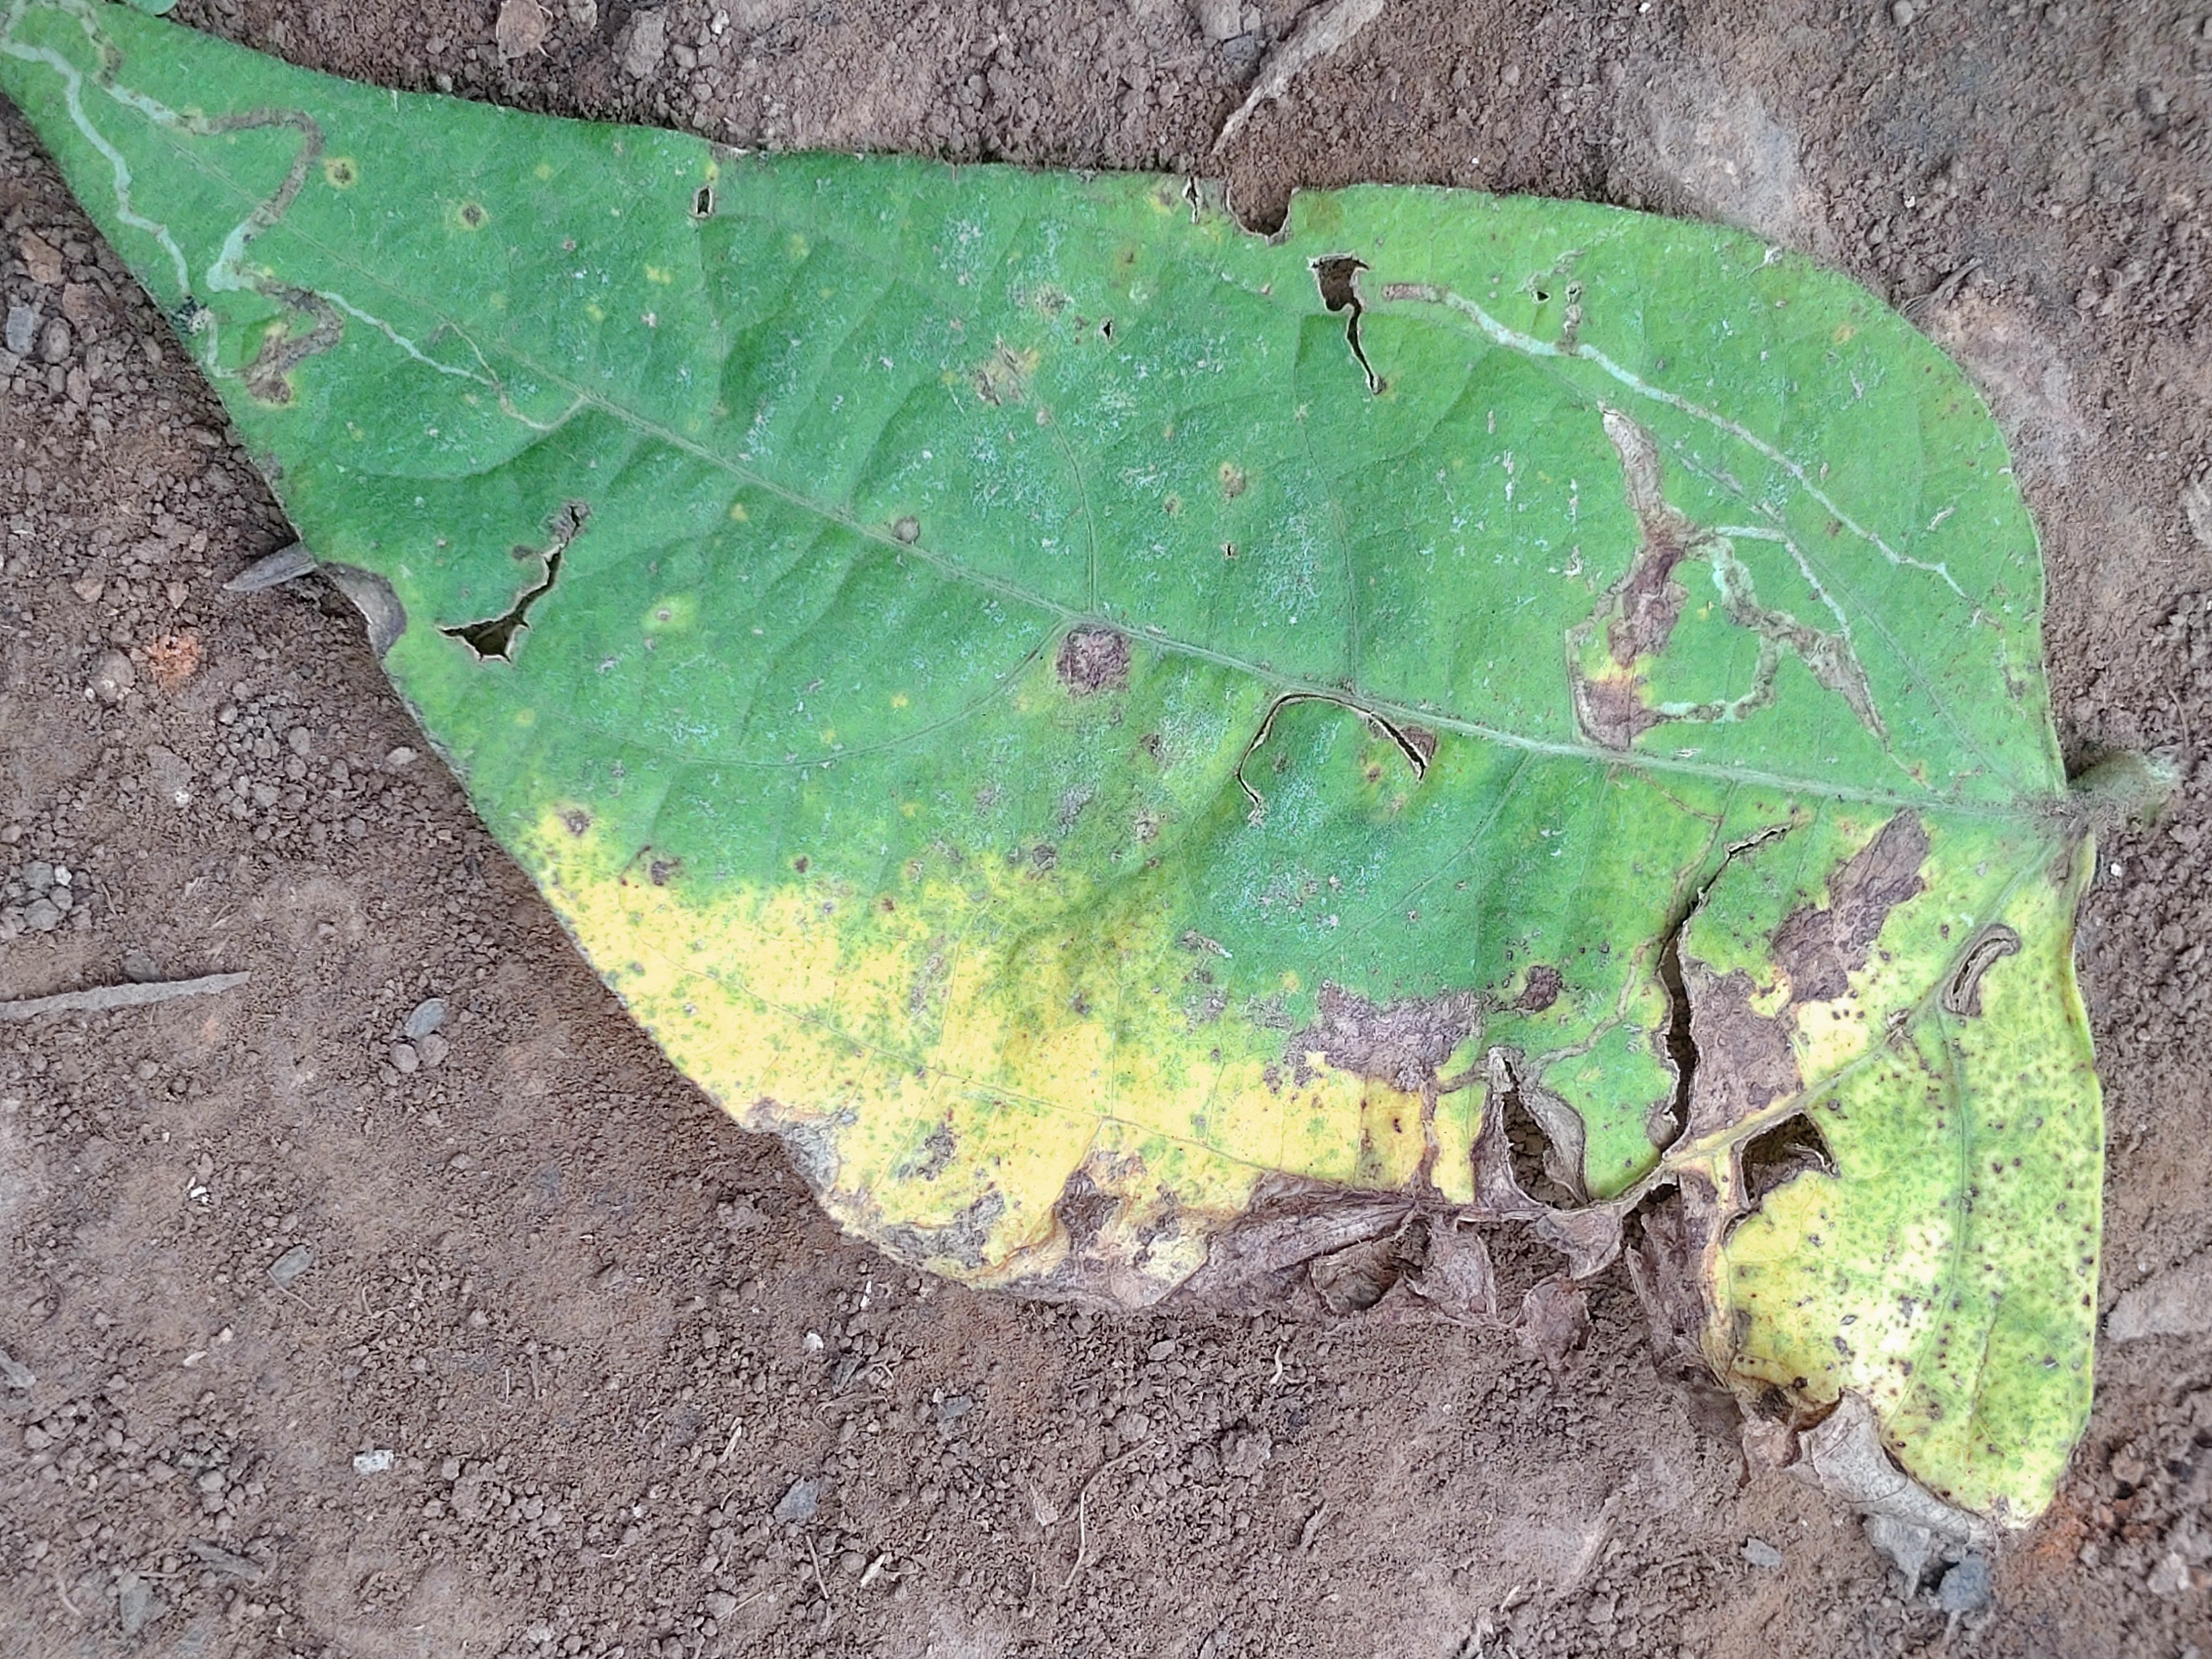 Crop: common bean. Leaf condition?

anthracnose
